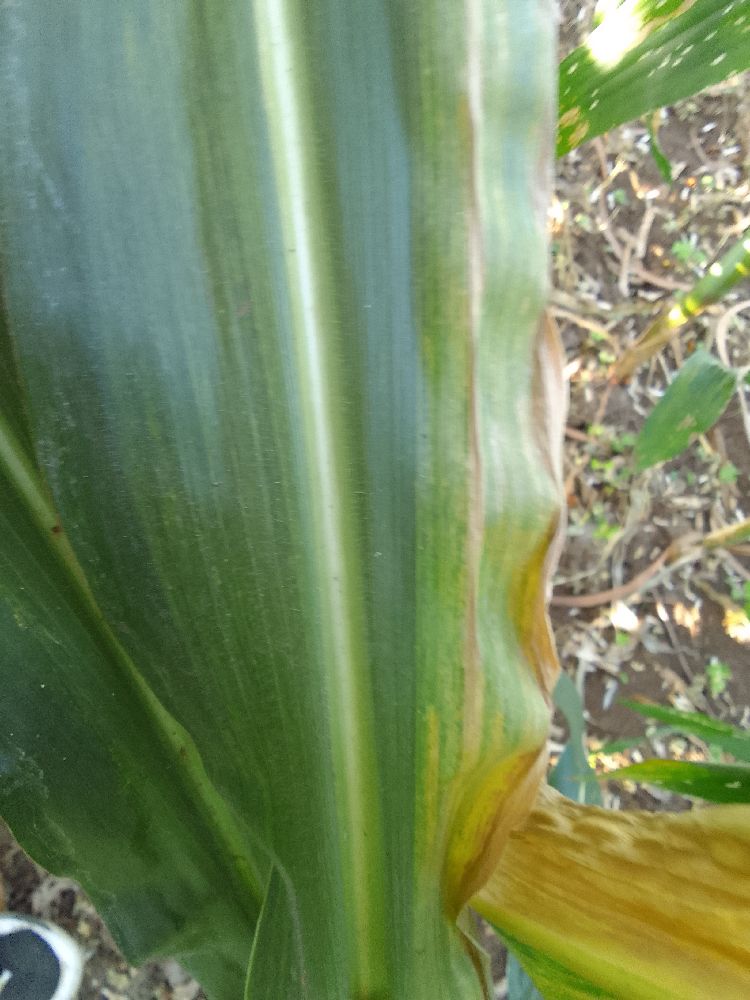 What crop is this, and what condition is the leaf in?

maize, maize lethal necrosis
